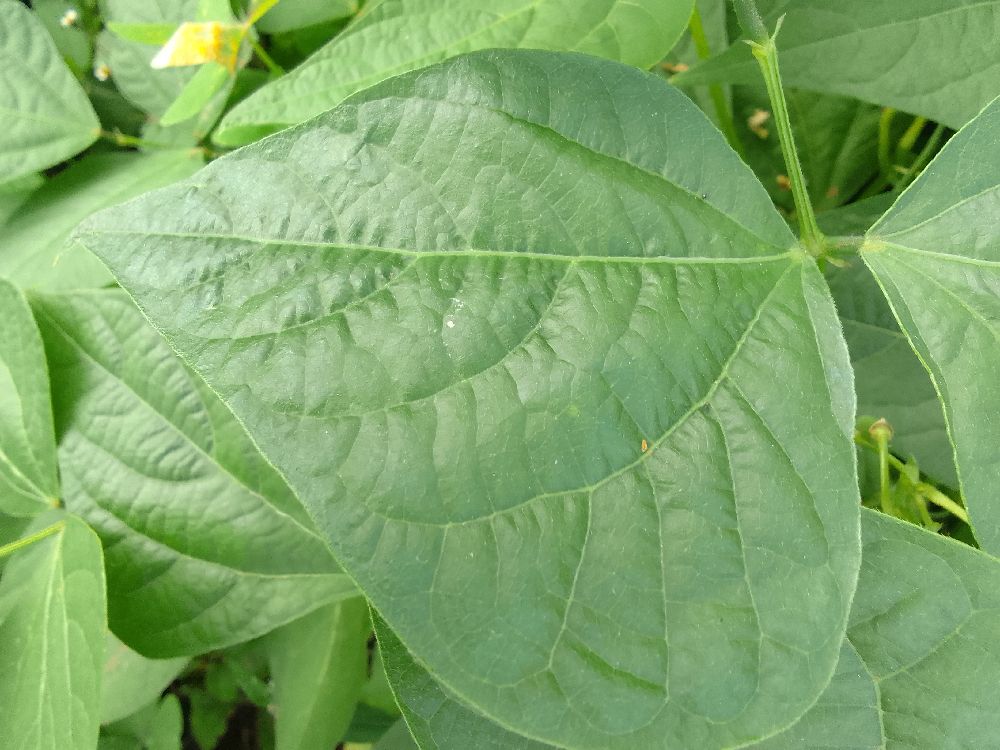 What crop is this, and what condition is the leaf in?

common bean, healthy
